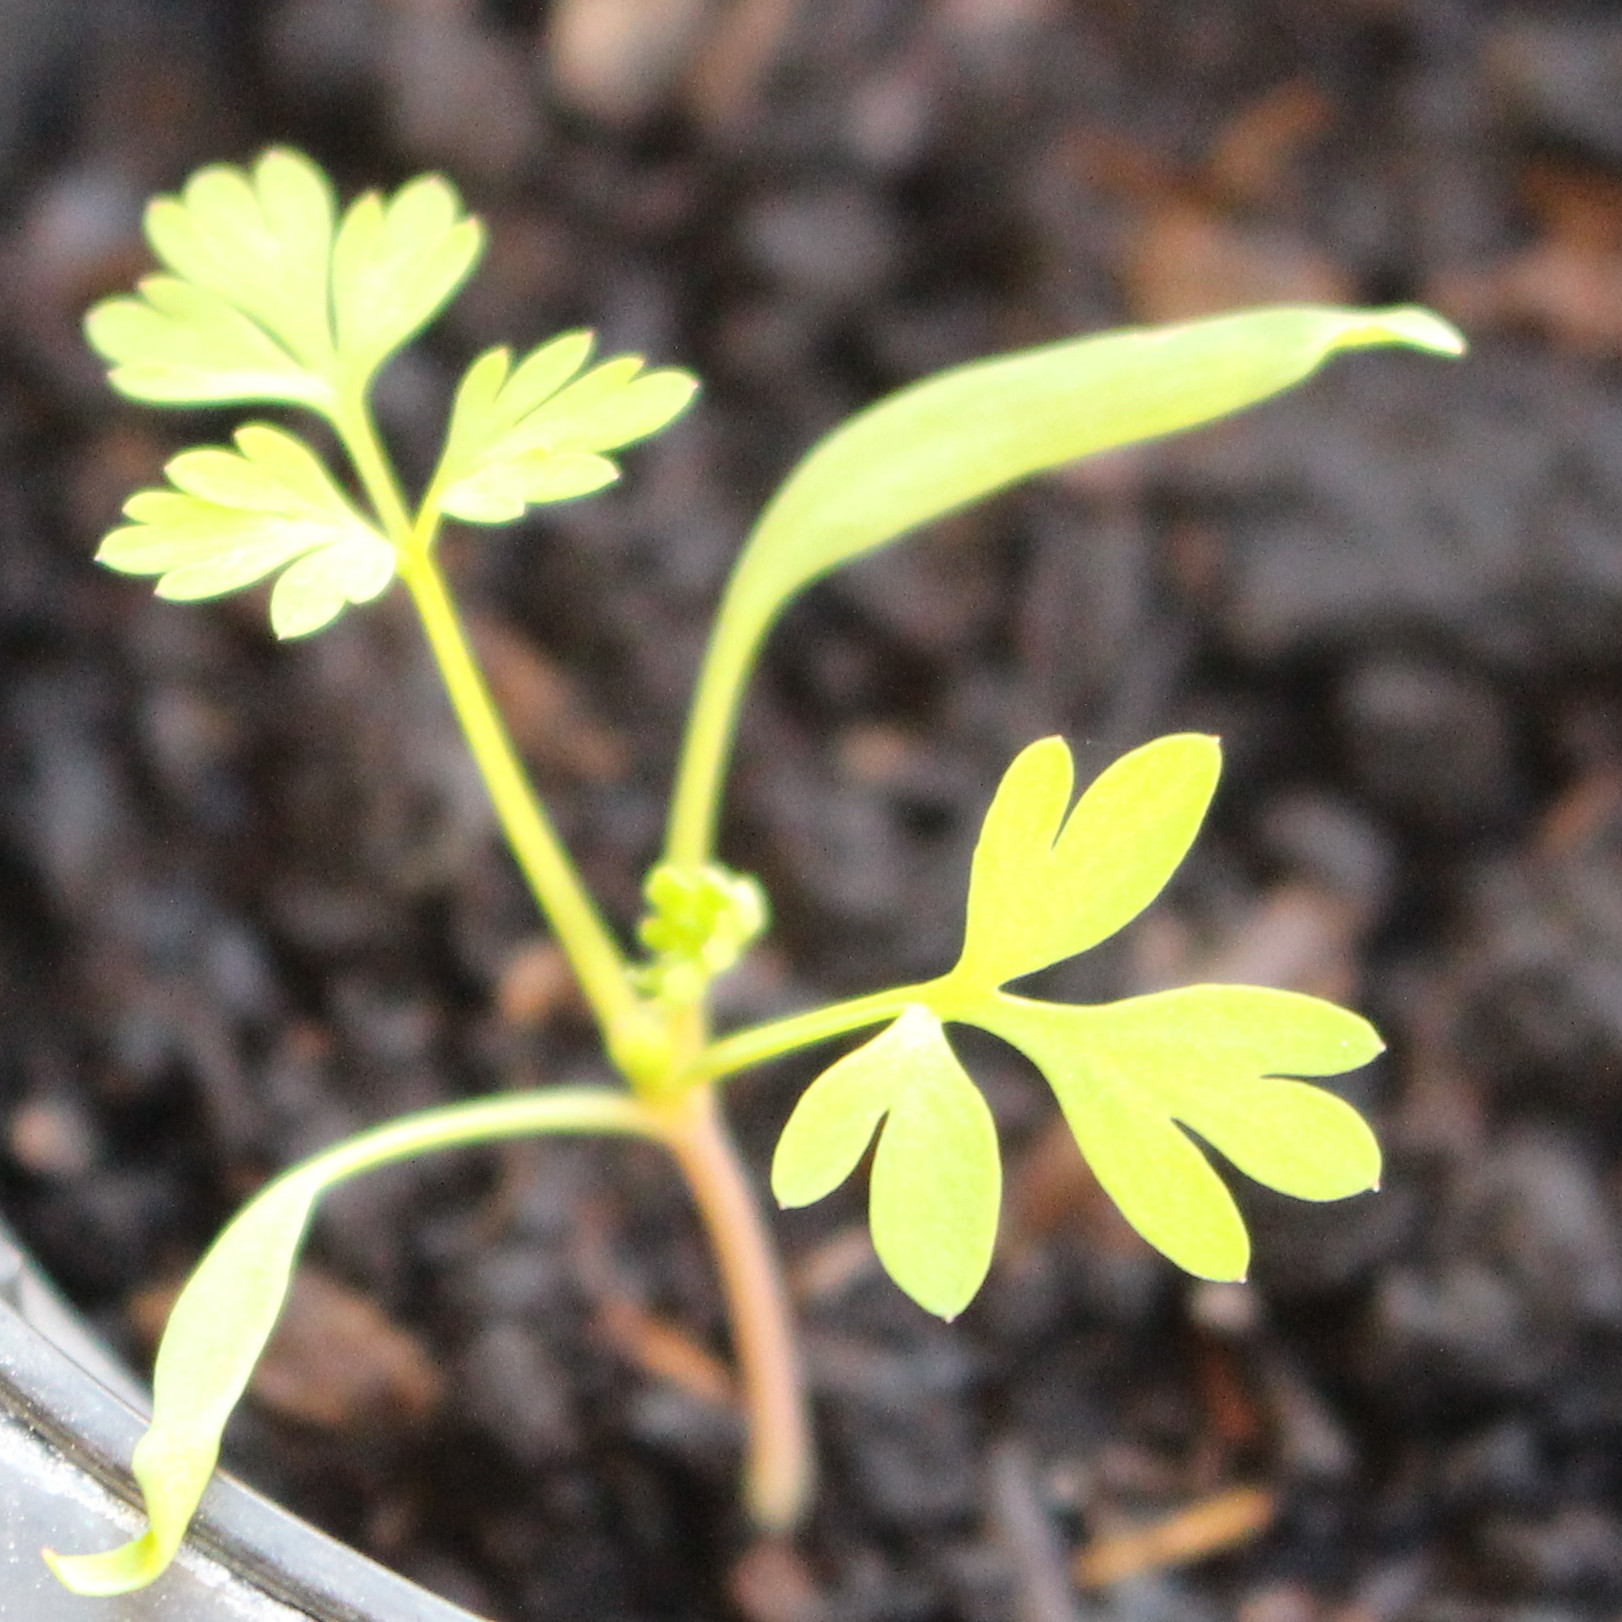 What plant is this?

Fumaria officinalis
